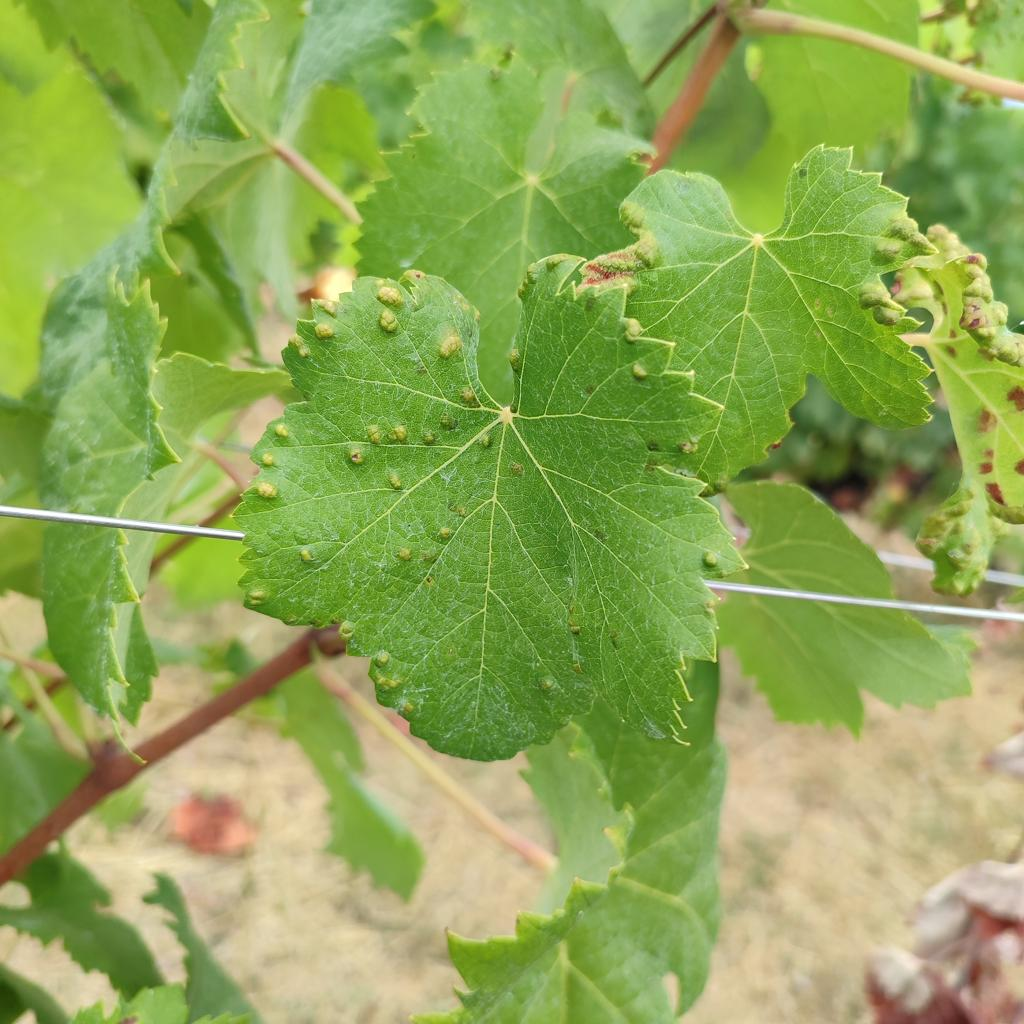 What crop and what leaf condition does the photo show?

grapevine, erineum mite
